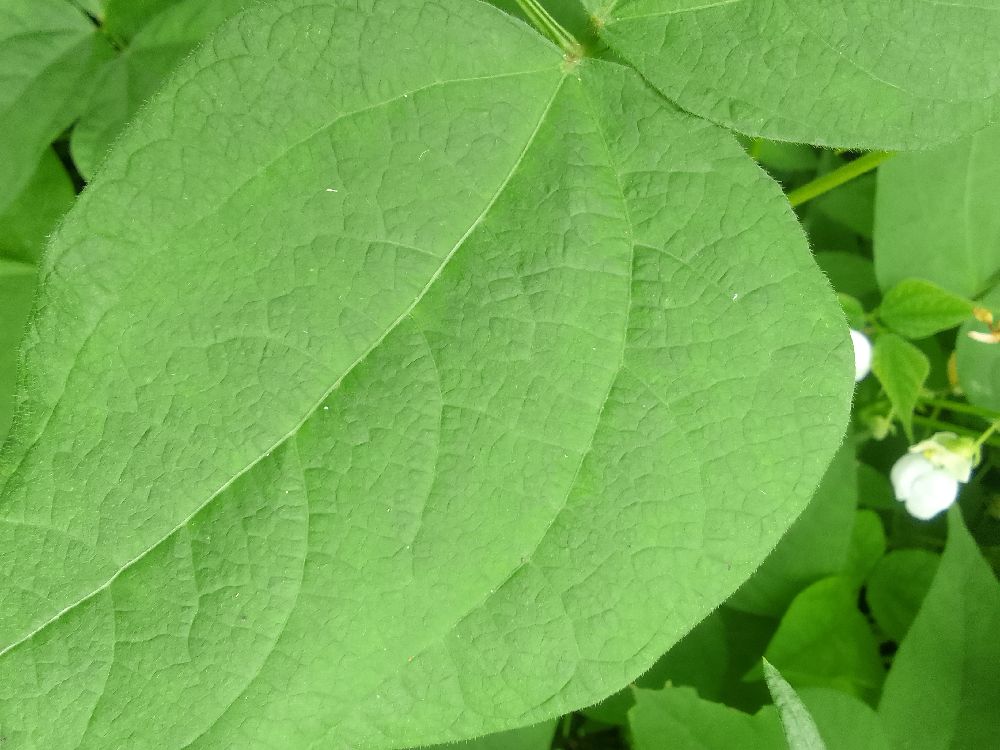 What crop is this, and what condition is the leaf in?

common bean, healthy
